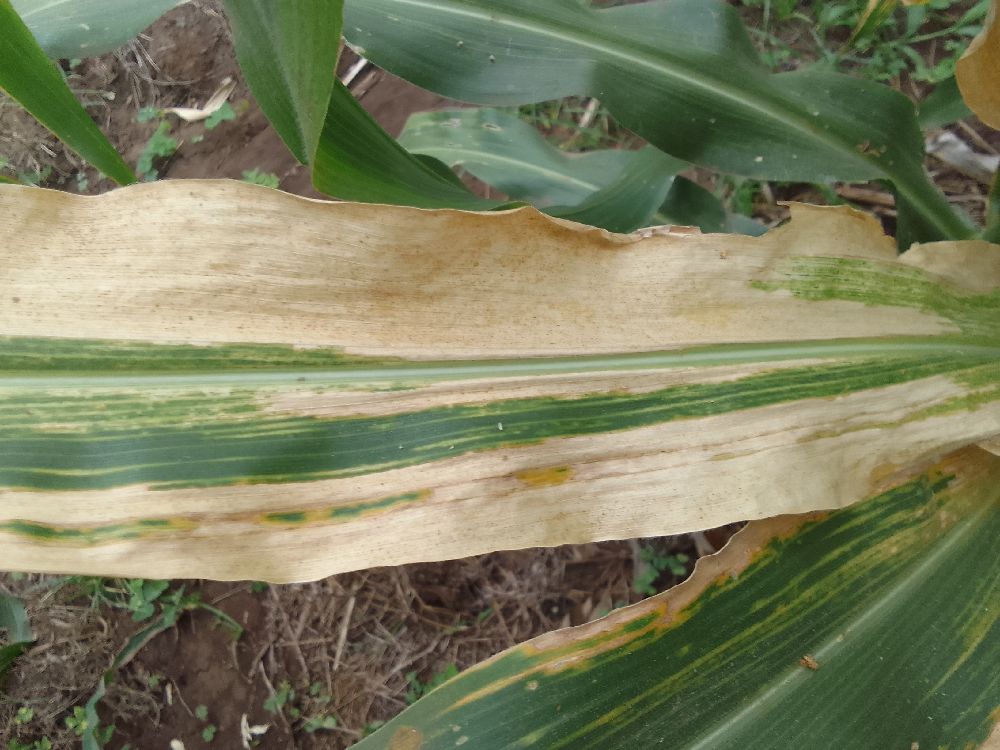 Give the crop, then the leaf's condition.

maize, maize lethal necrosis
